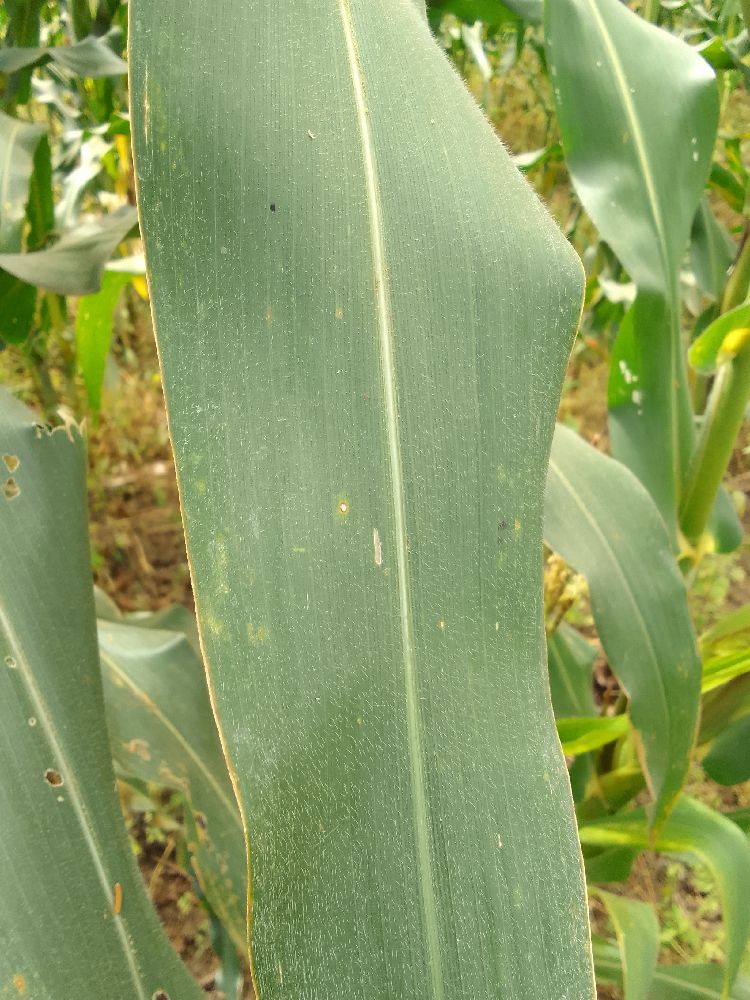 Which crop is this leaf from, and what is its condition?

maize, healthy
